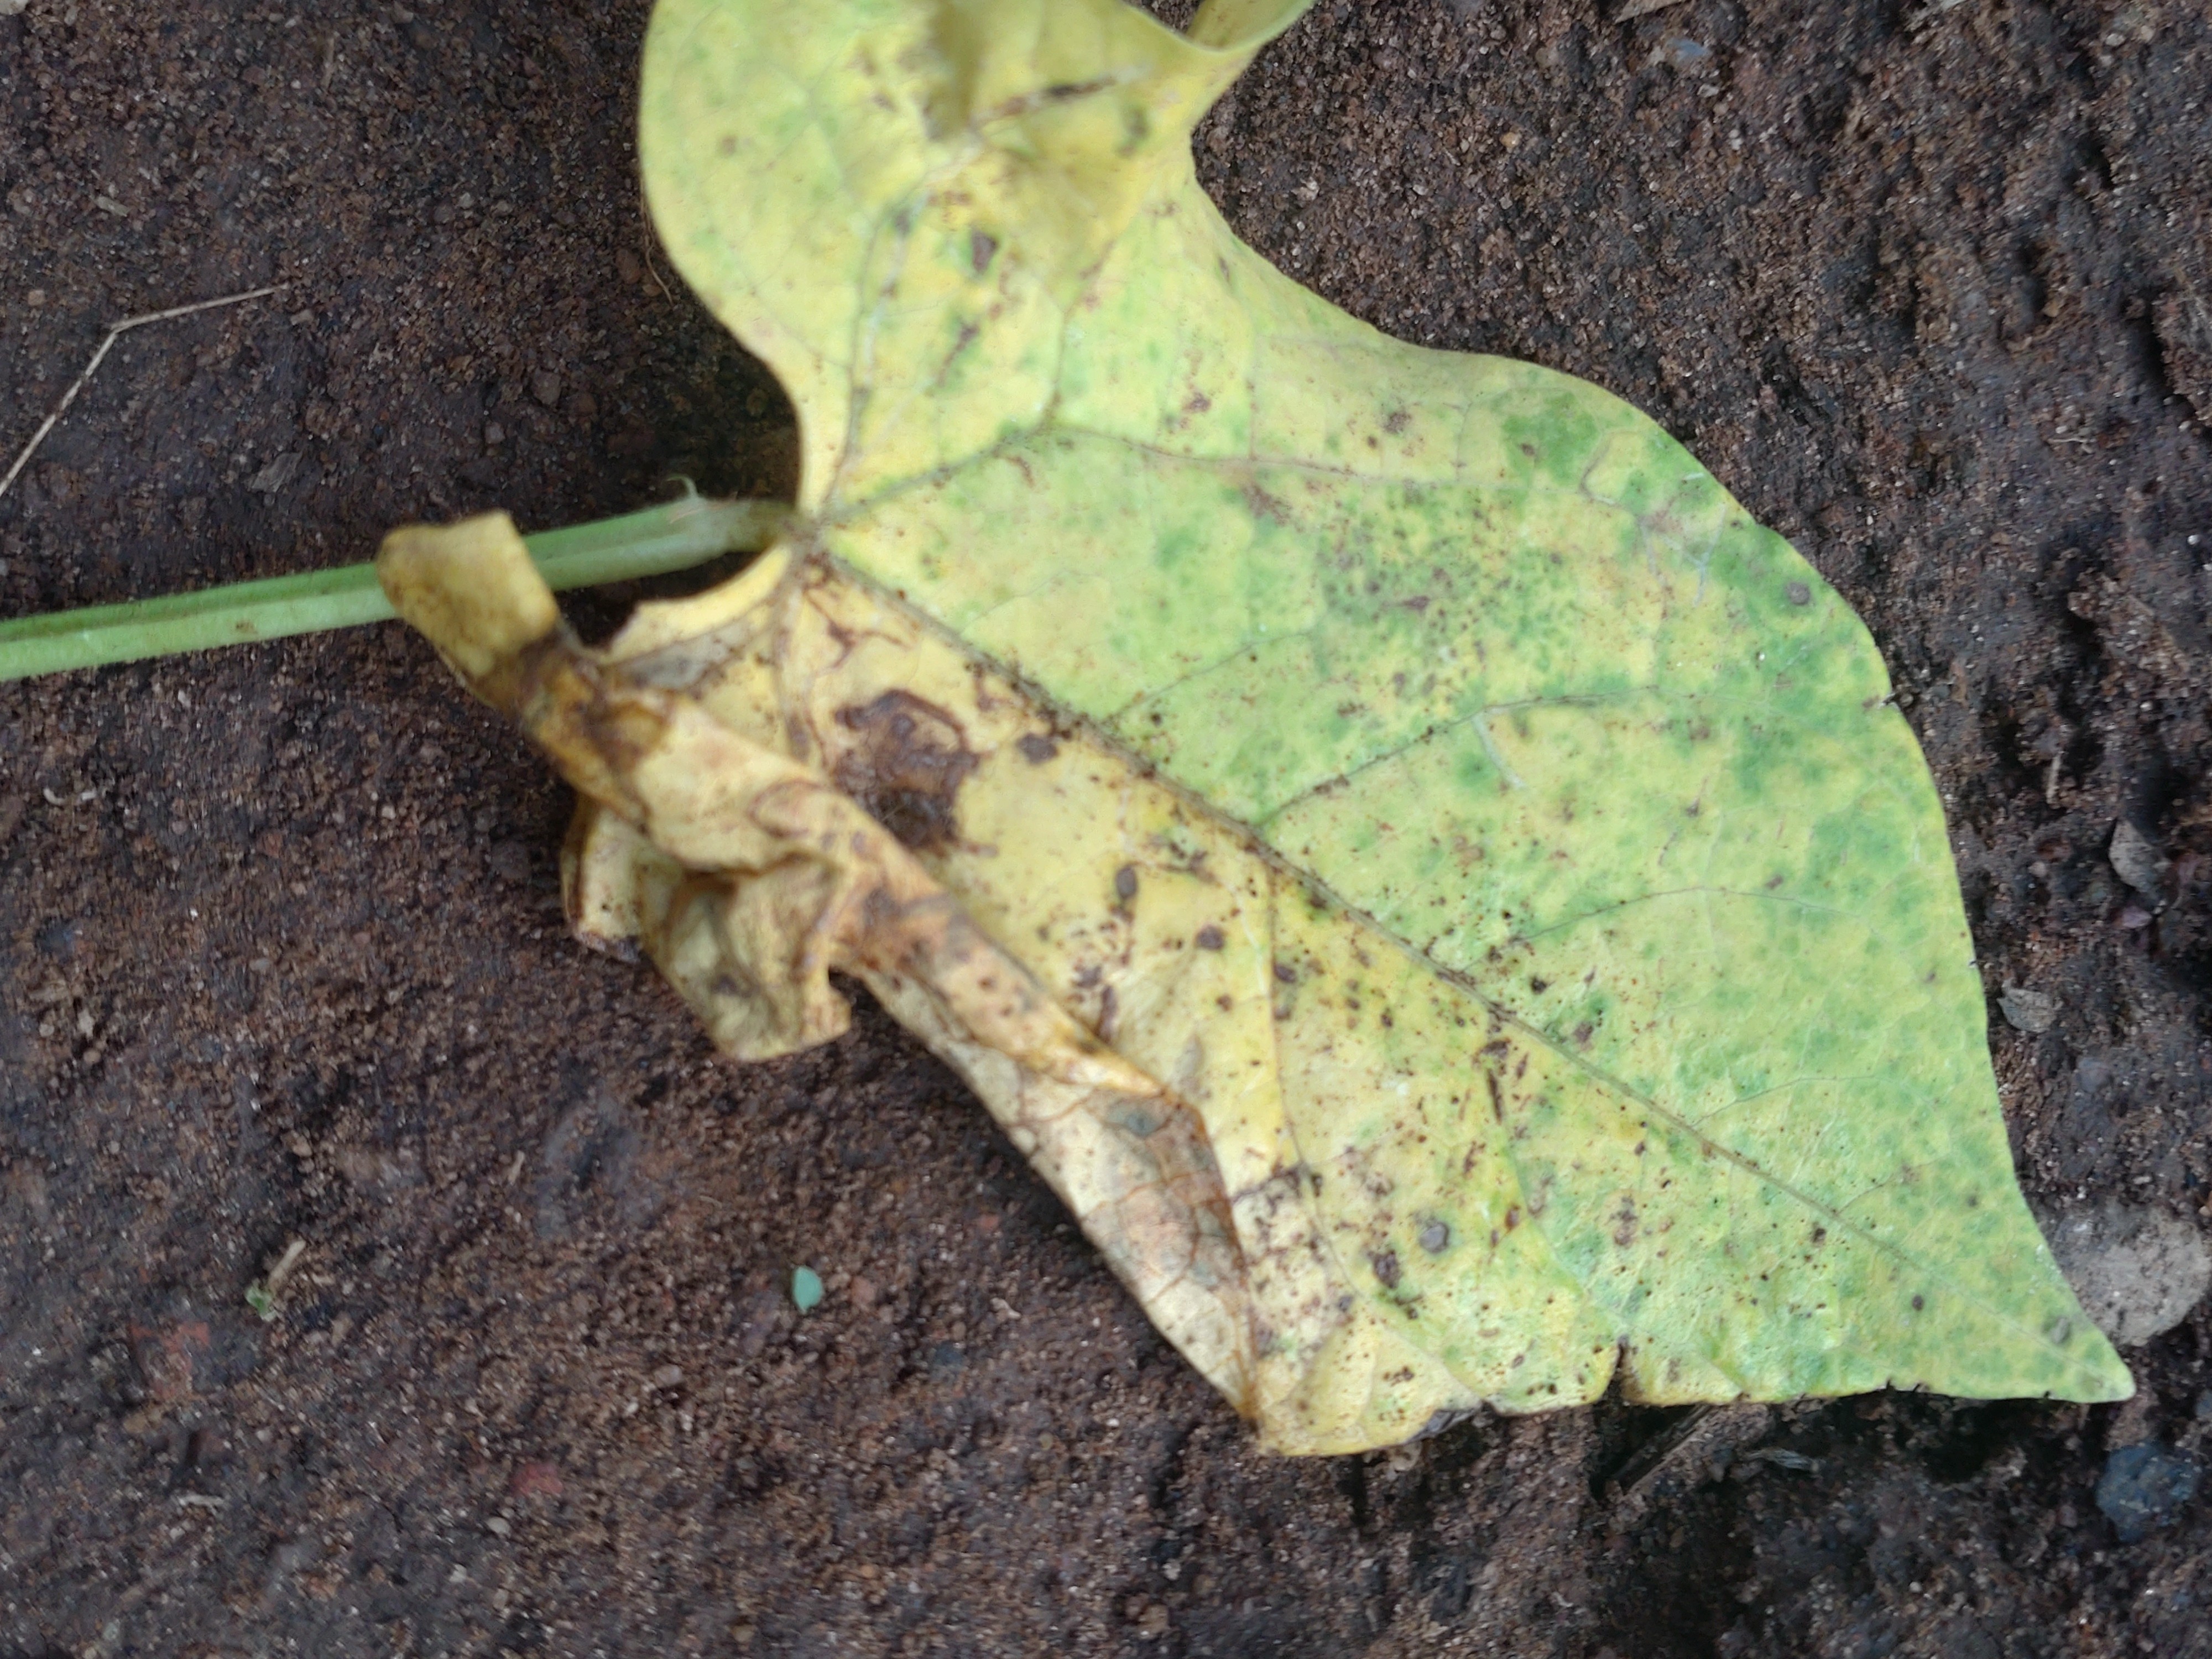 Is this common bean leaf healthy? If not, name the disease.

rust
